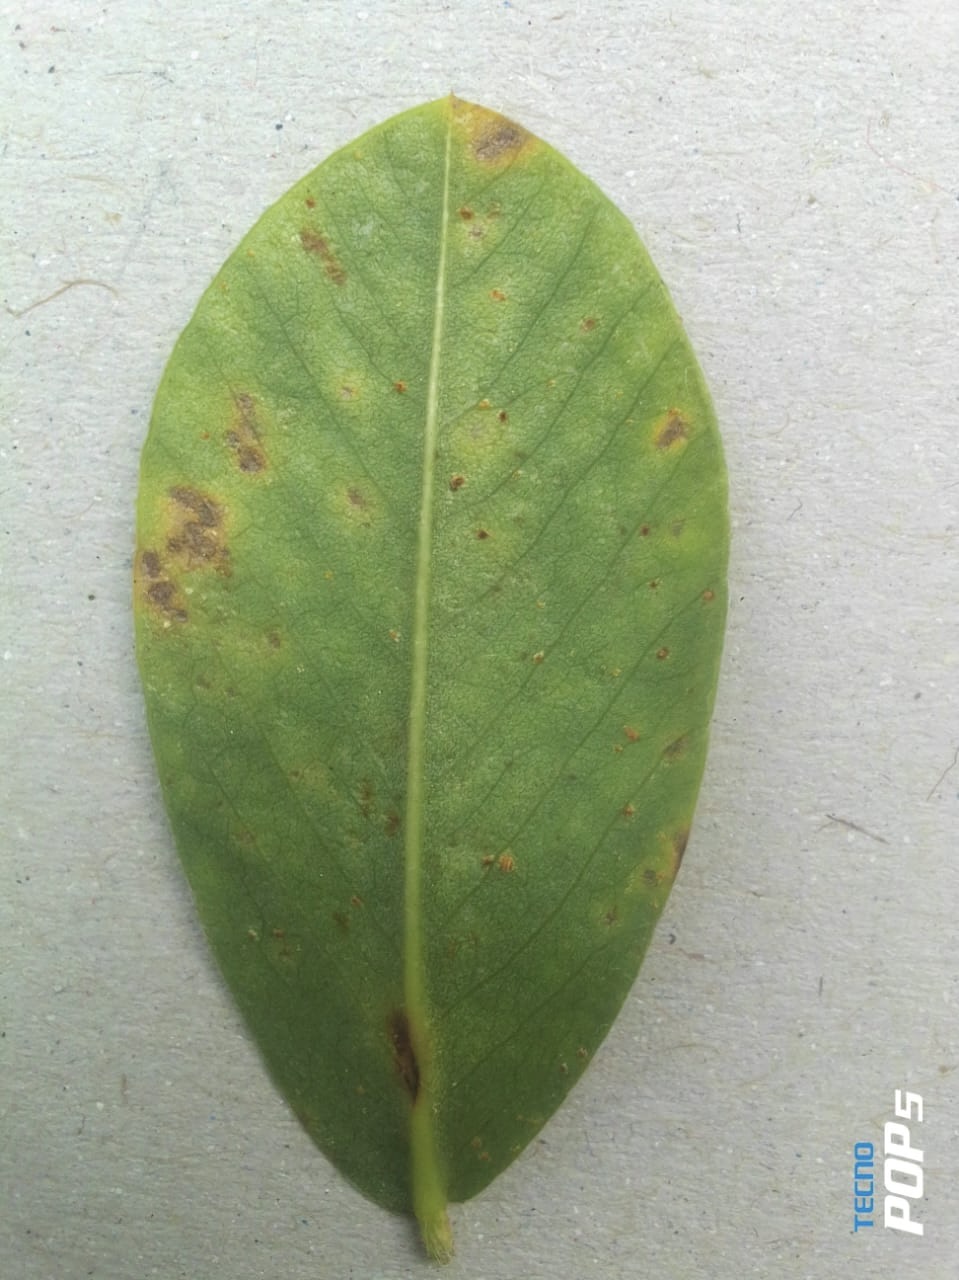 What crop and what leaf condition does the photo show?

peanut, passalora arachidicola
